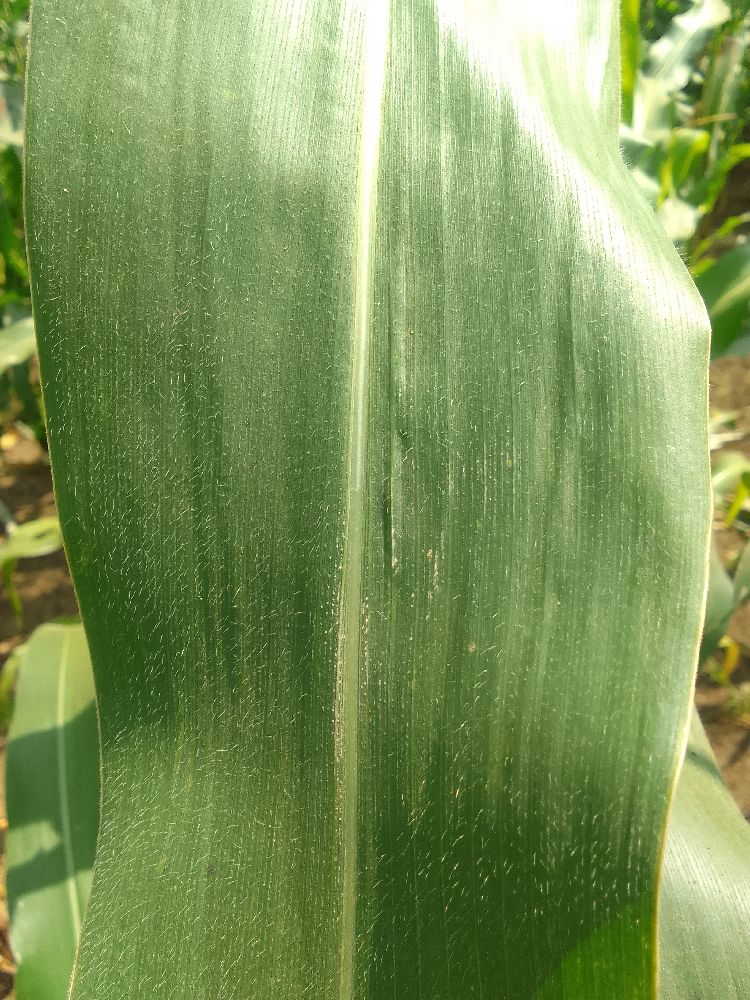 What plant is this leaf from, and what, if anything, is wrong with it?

maize, healthy
